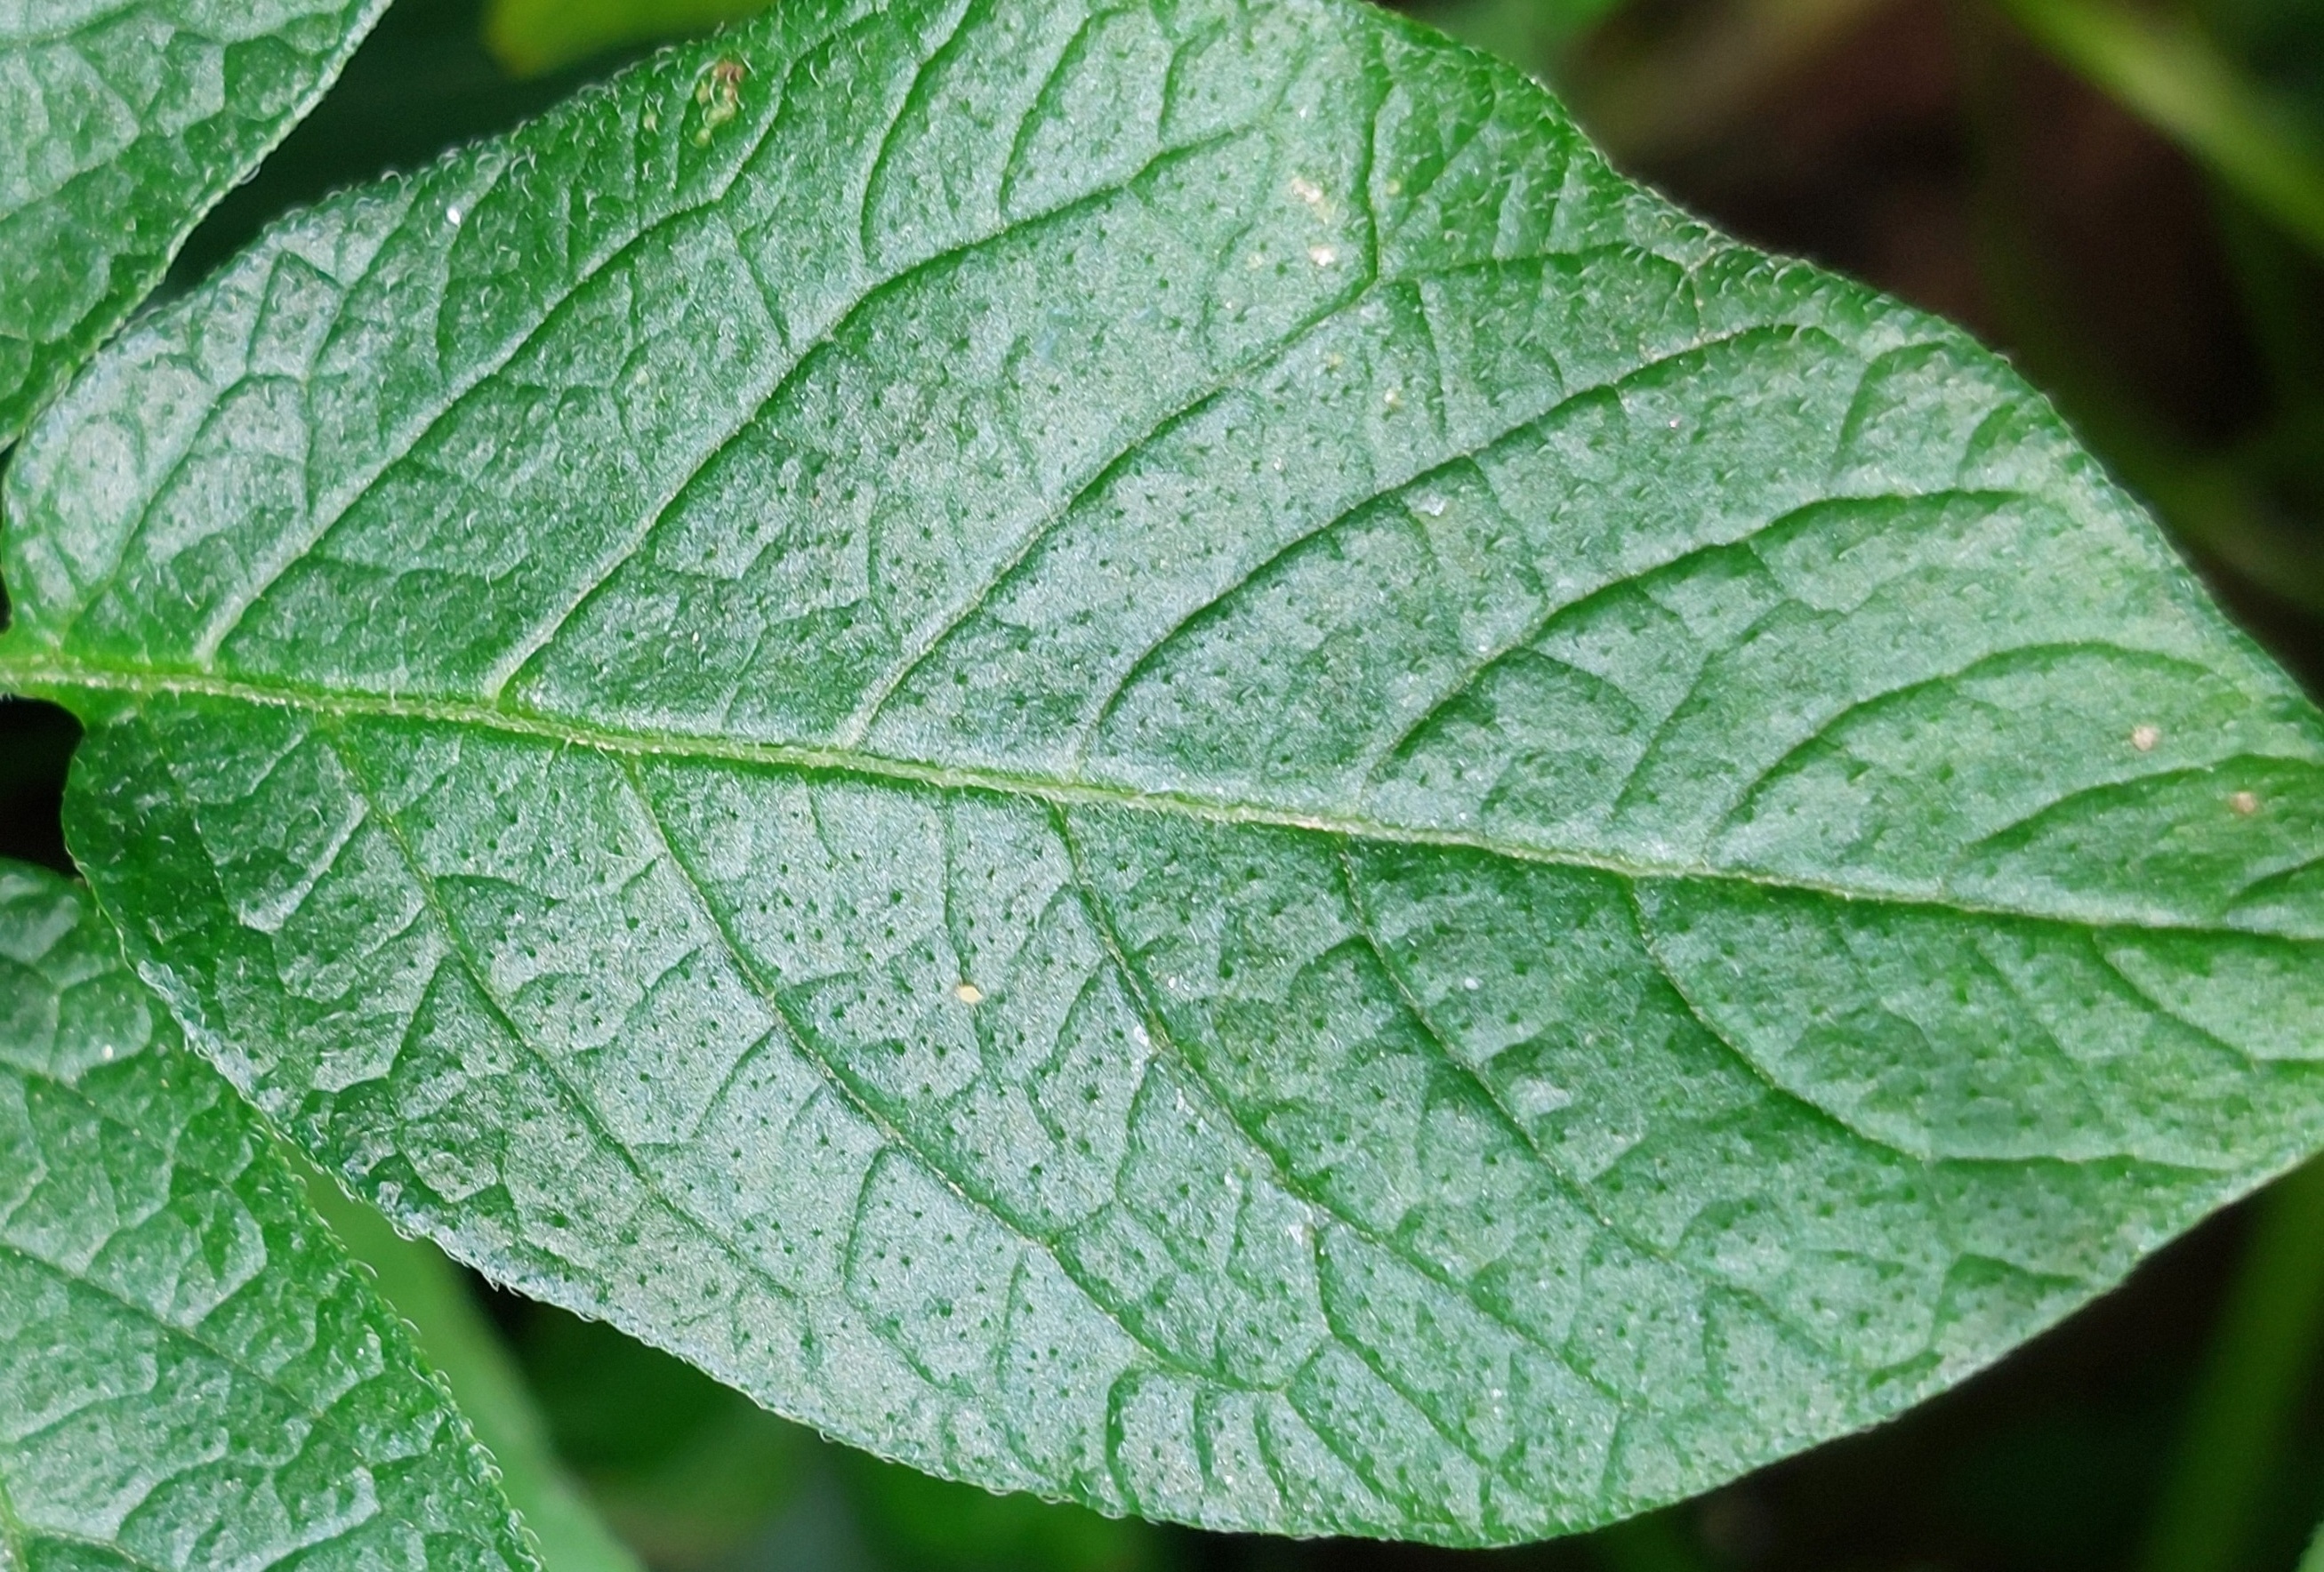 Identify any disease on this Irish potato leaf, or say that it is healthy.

healthy
